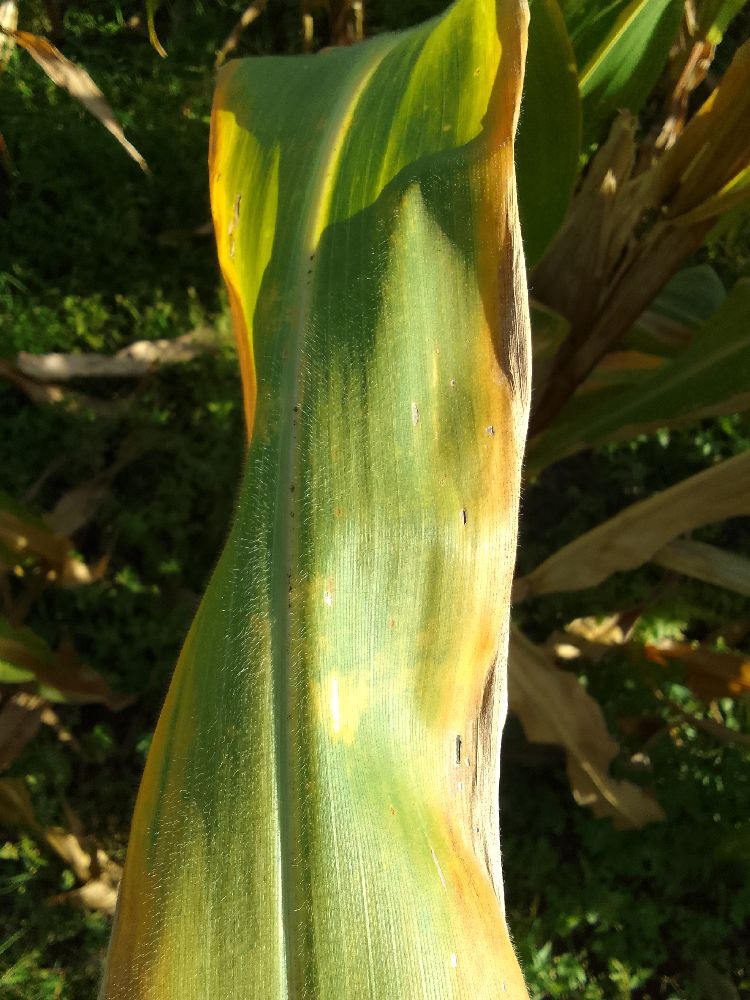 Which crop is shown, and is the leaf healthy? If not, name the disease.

maize, maize lethal necrosis
